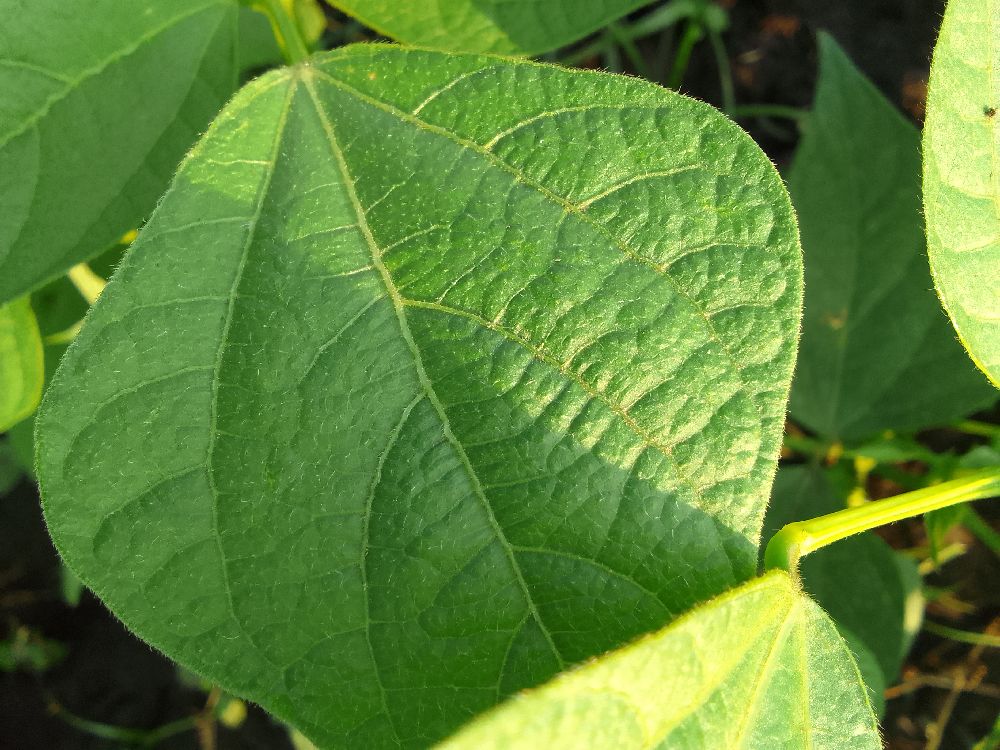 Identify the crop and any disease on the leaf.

common bean, healthy
